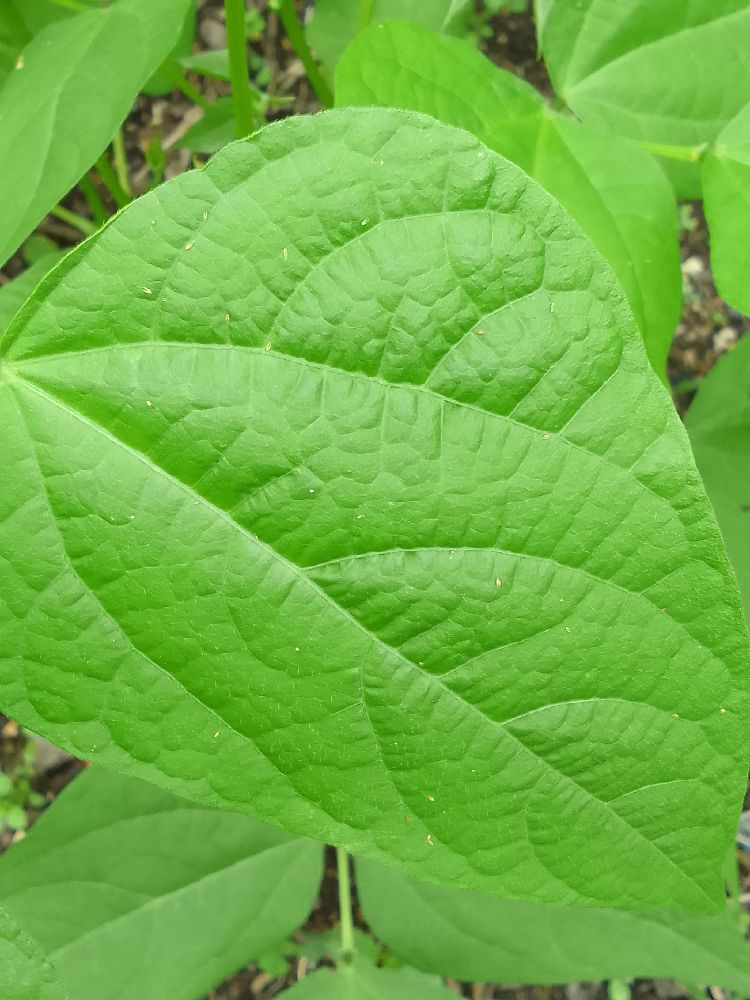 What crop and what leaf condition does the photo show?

common bean, healthy
